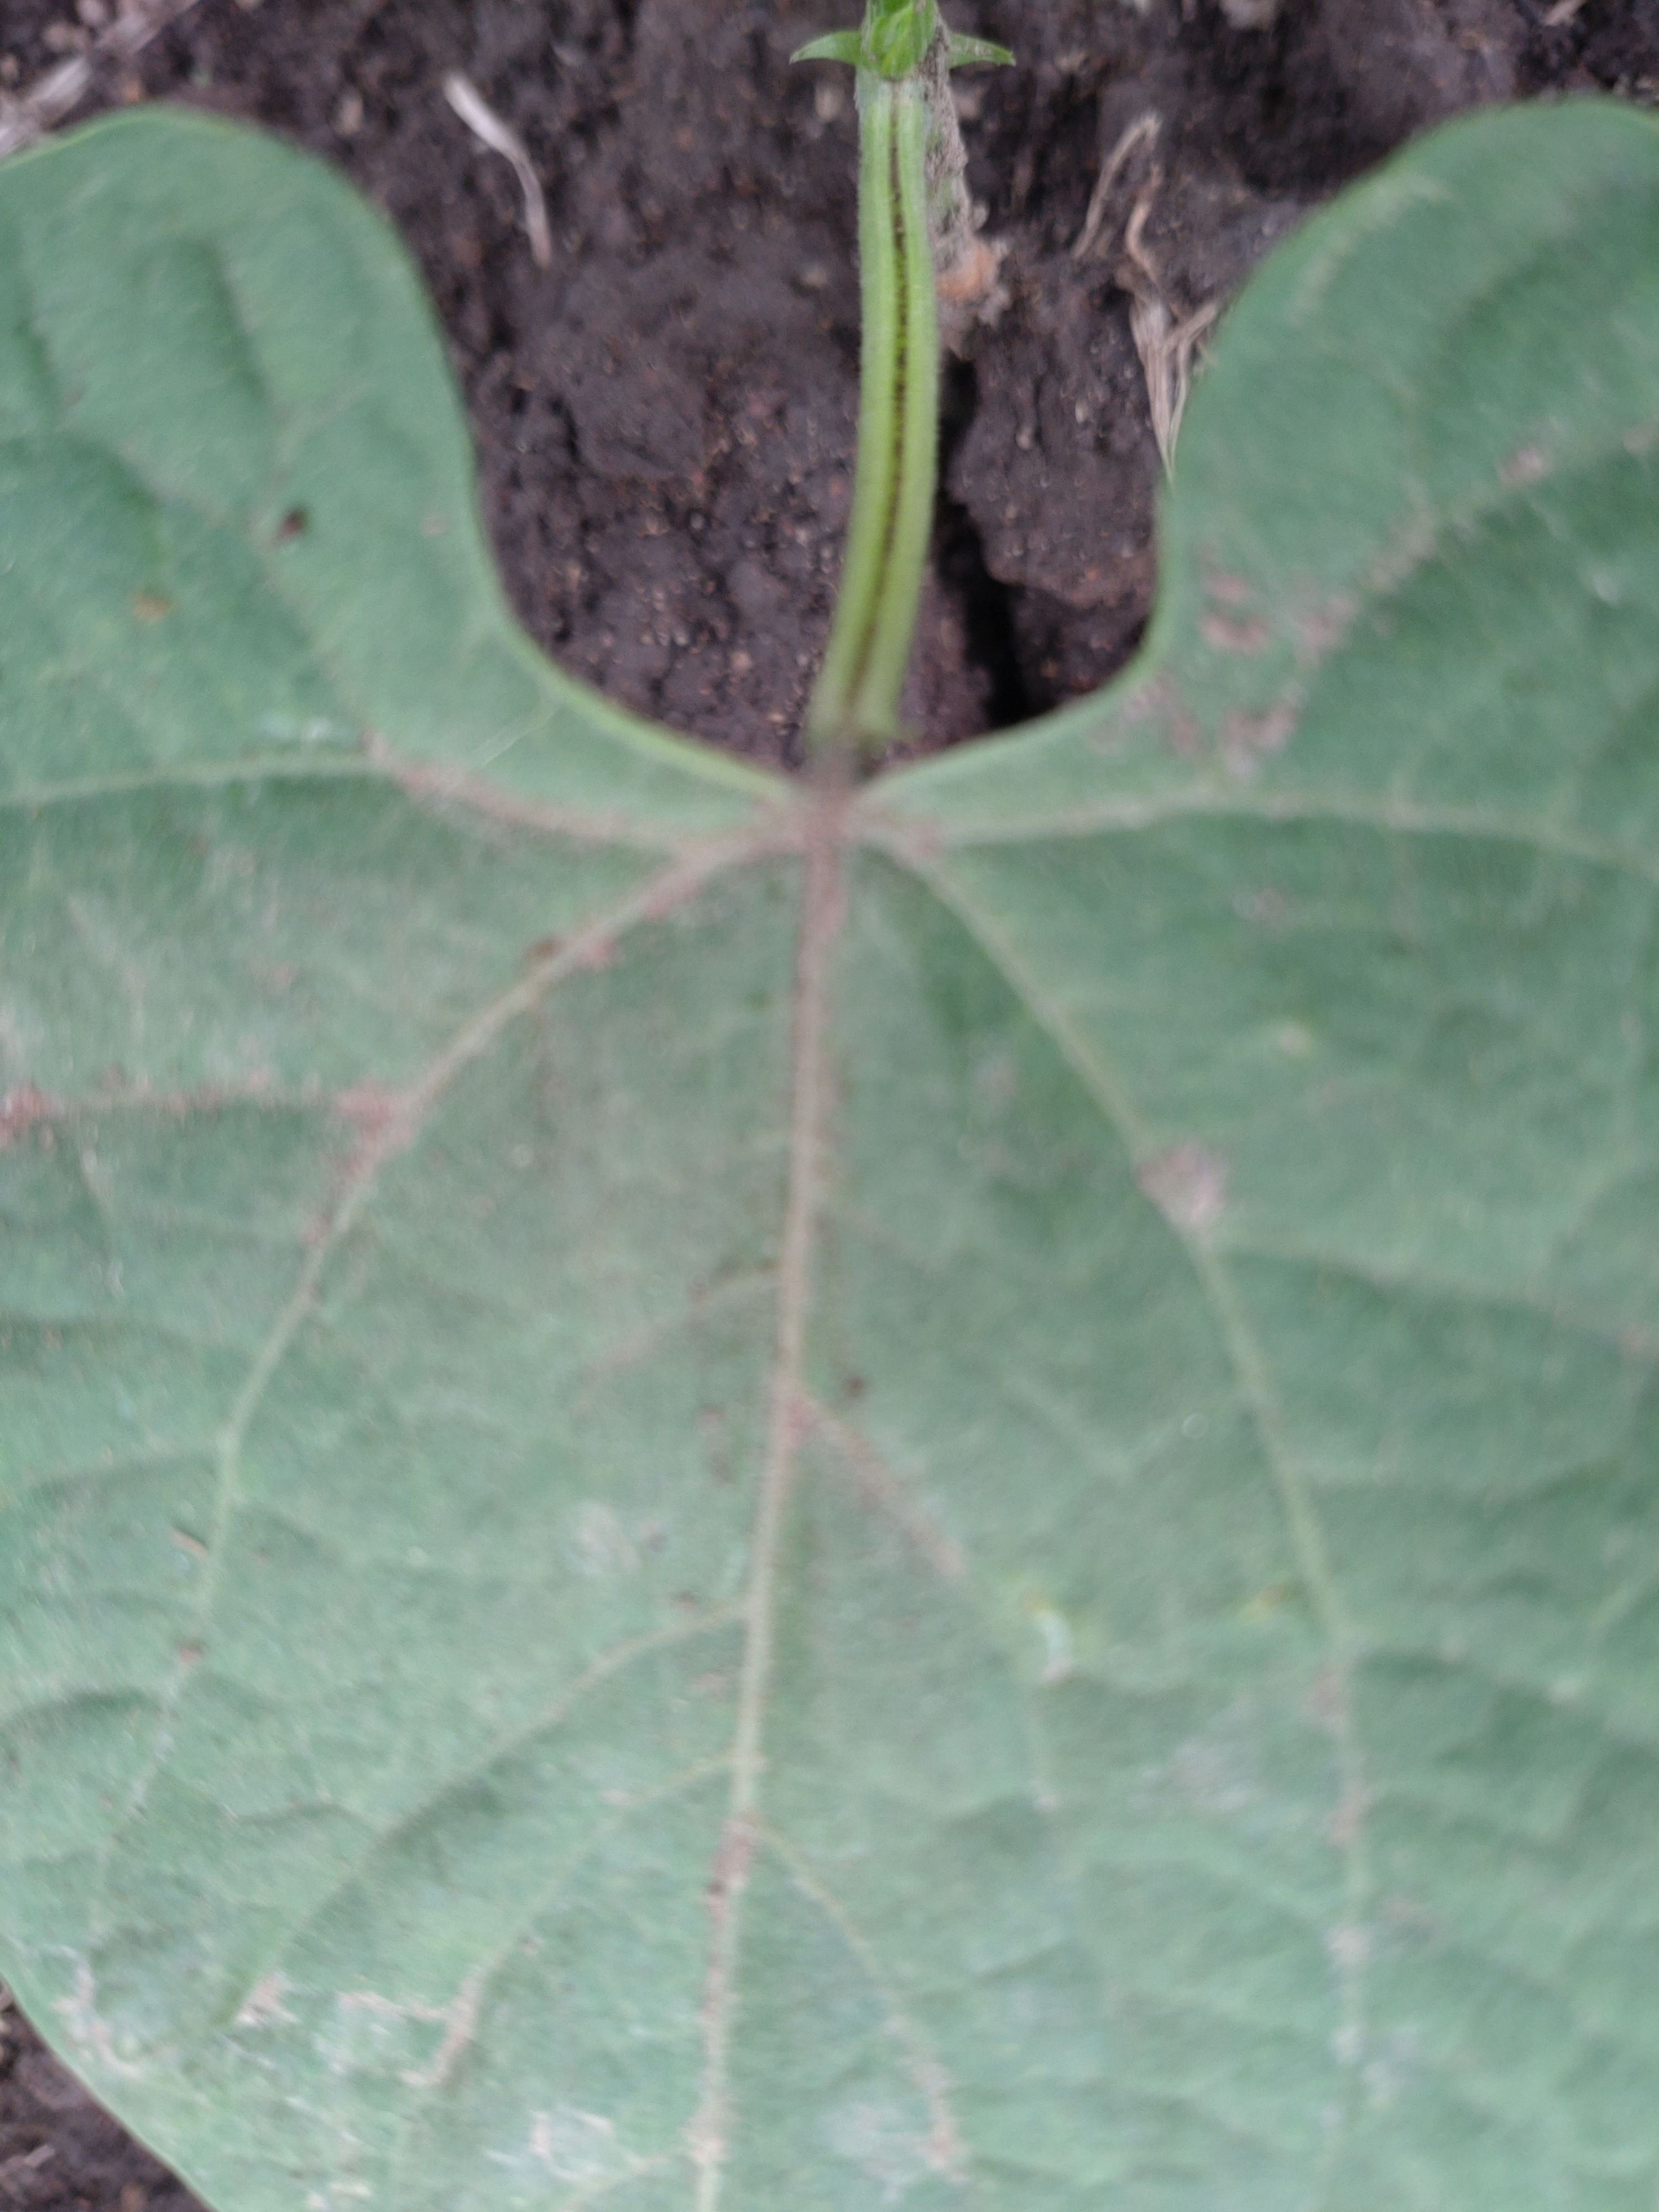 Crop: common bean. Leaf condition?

healthy
